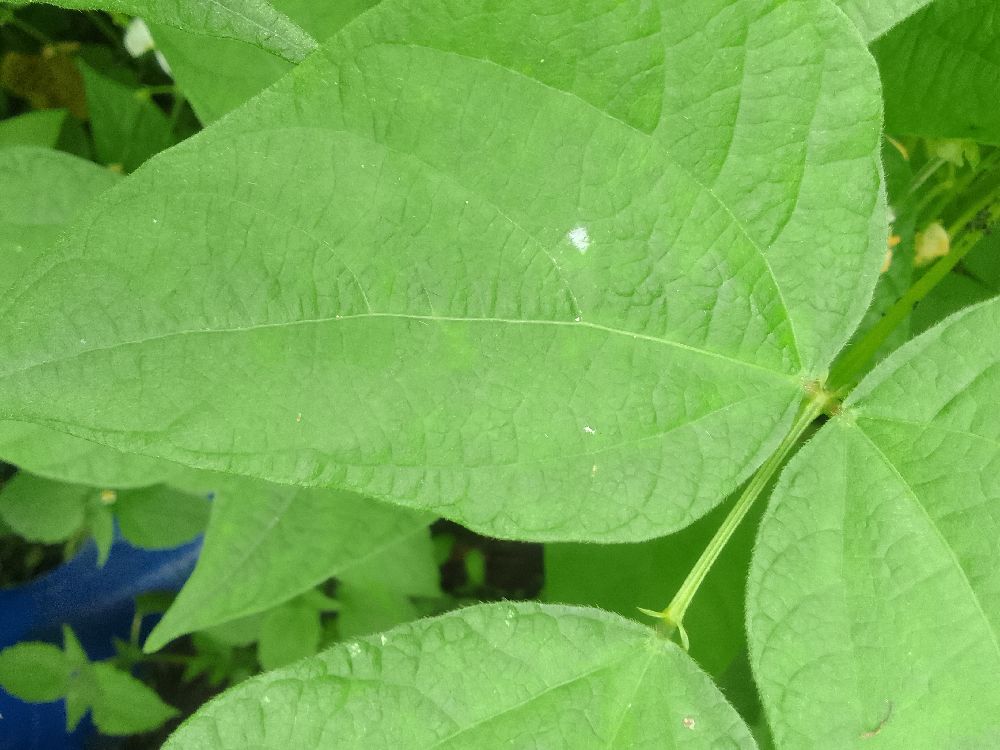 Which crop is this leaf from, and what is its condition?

common bean, healthy
